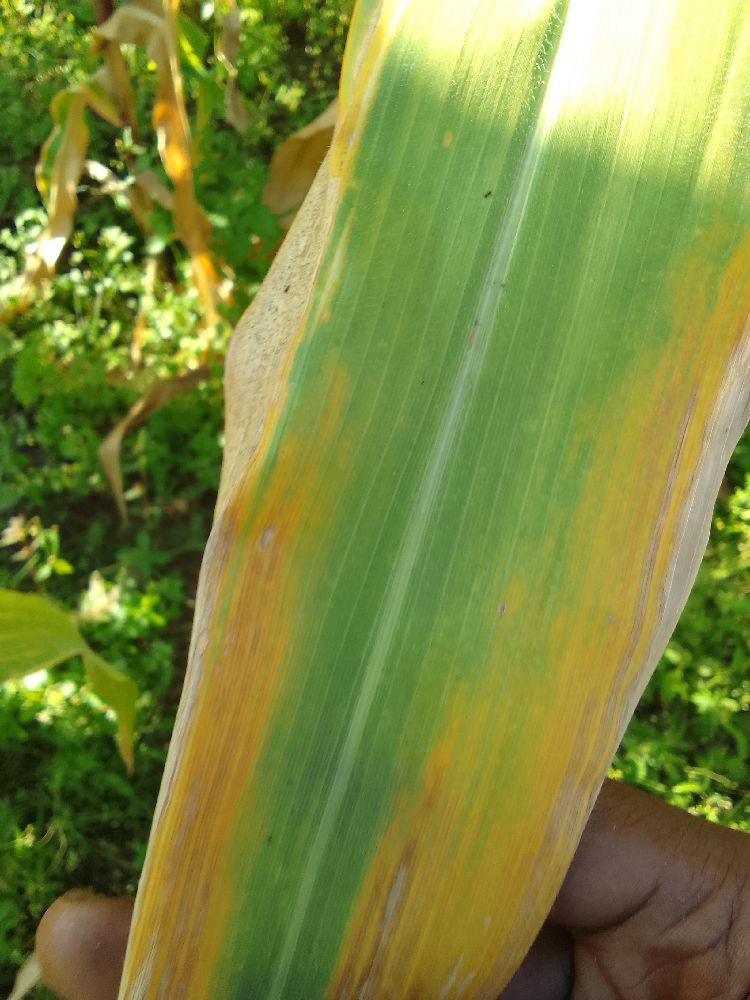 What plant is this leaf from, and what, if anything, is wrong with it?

maize, maize lethal necrosis
